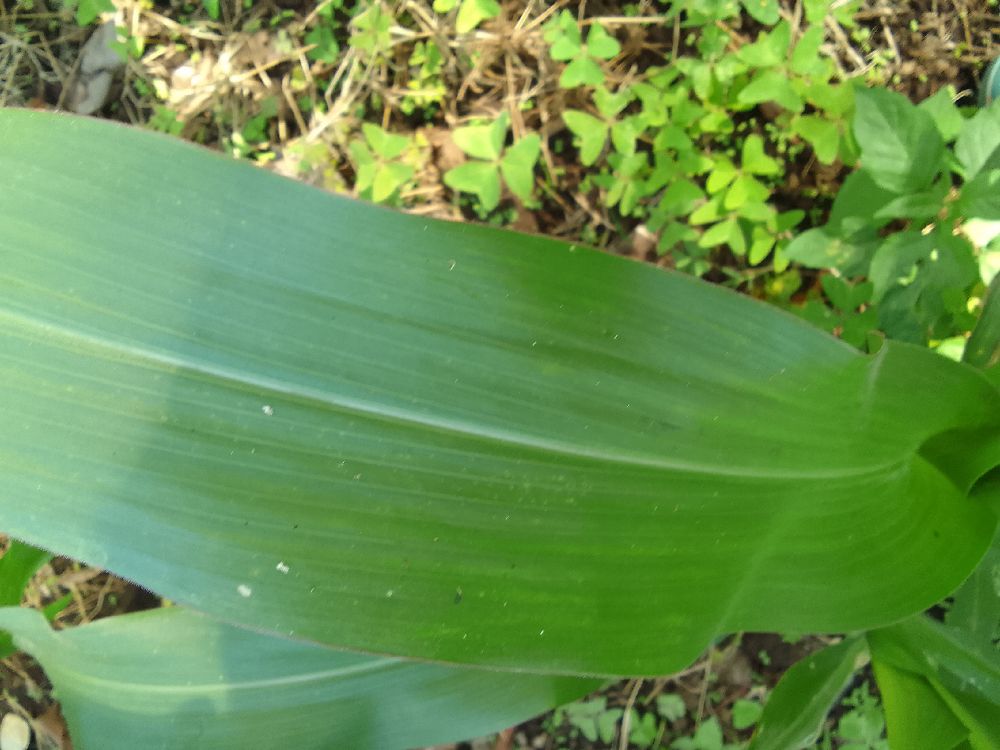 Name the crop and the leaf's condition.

maize, healthy
